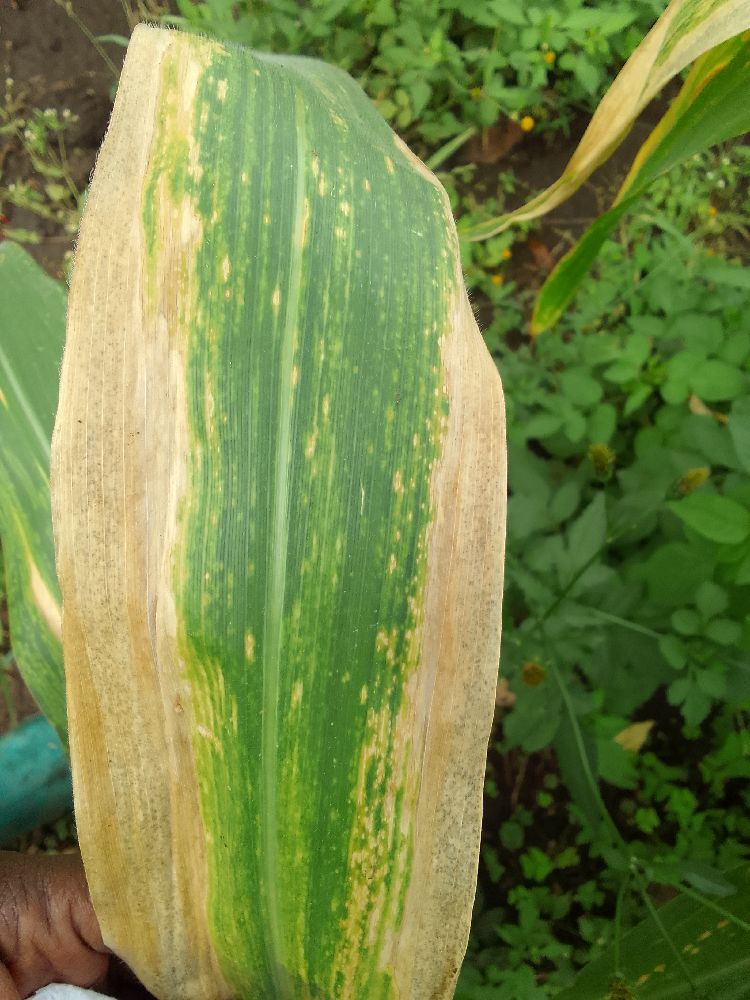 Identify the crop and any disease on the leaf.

maize, maize lethal necrosis
